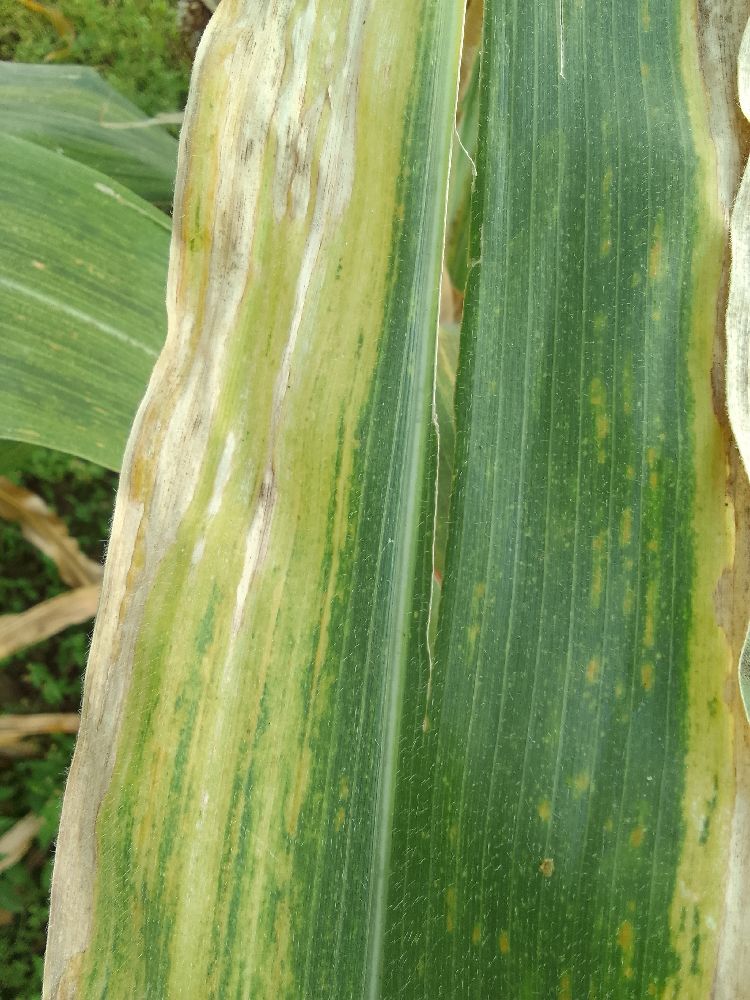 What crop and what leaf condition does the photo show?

maize, maize lethal necrosis
